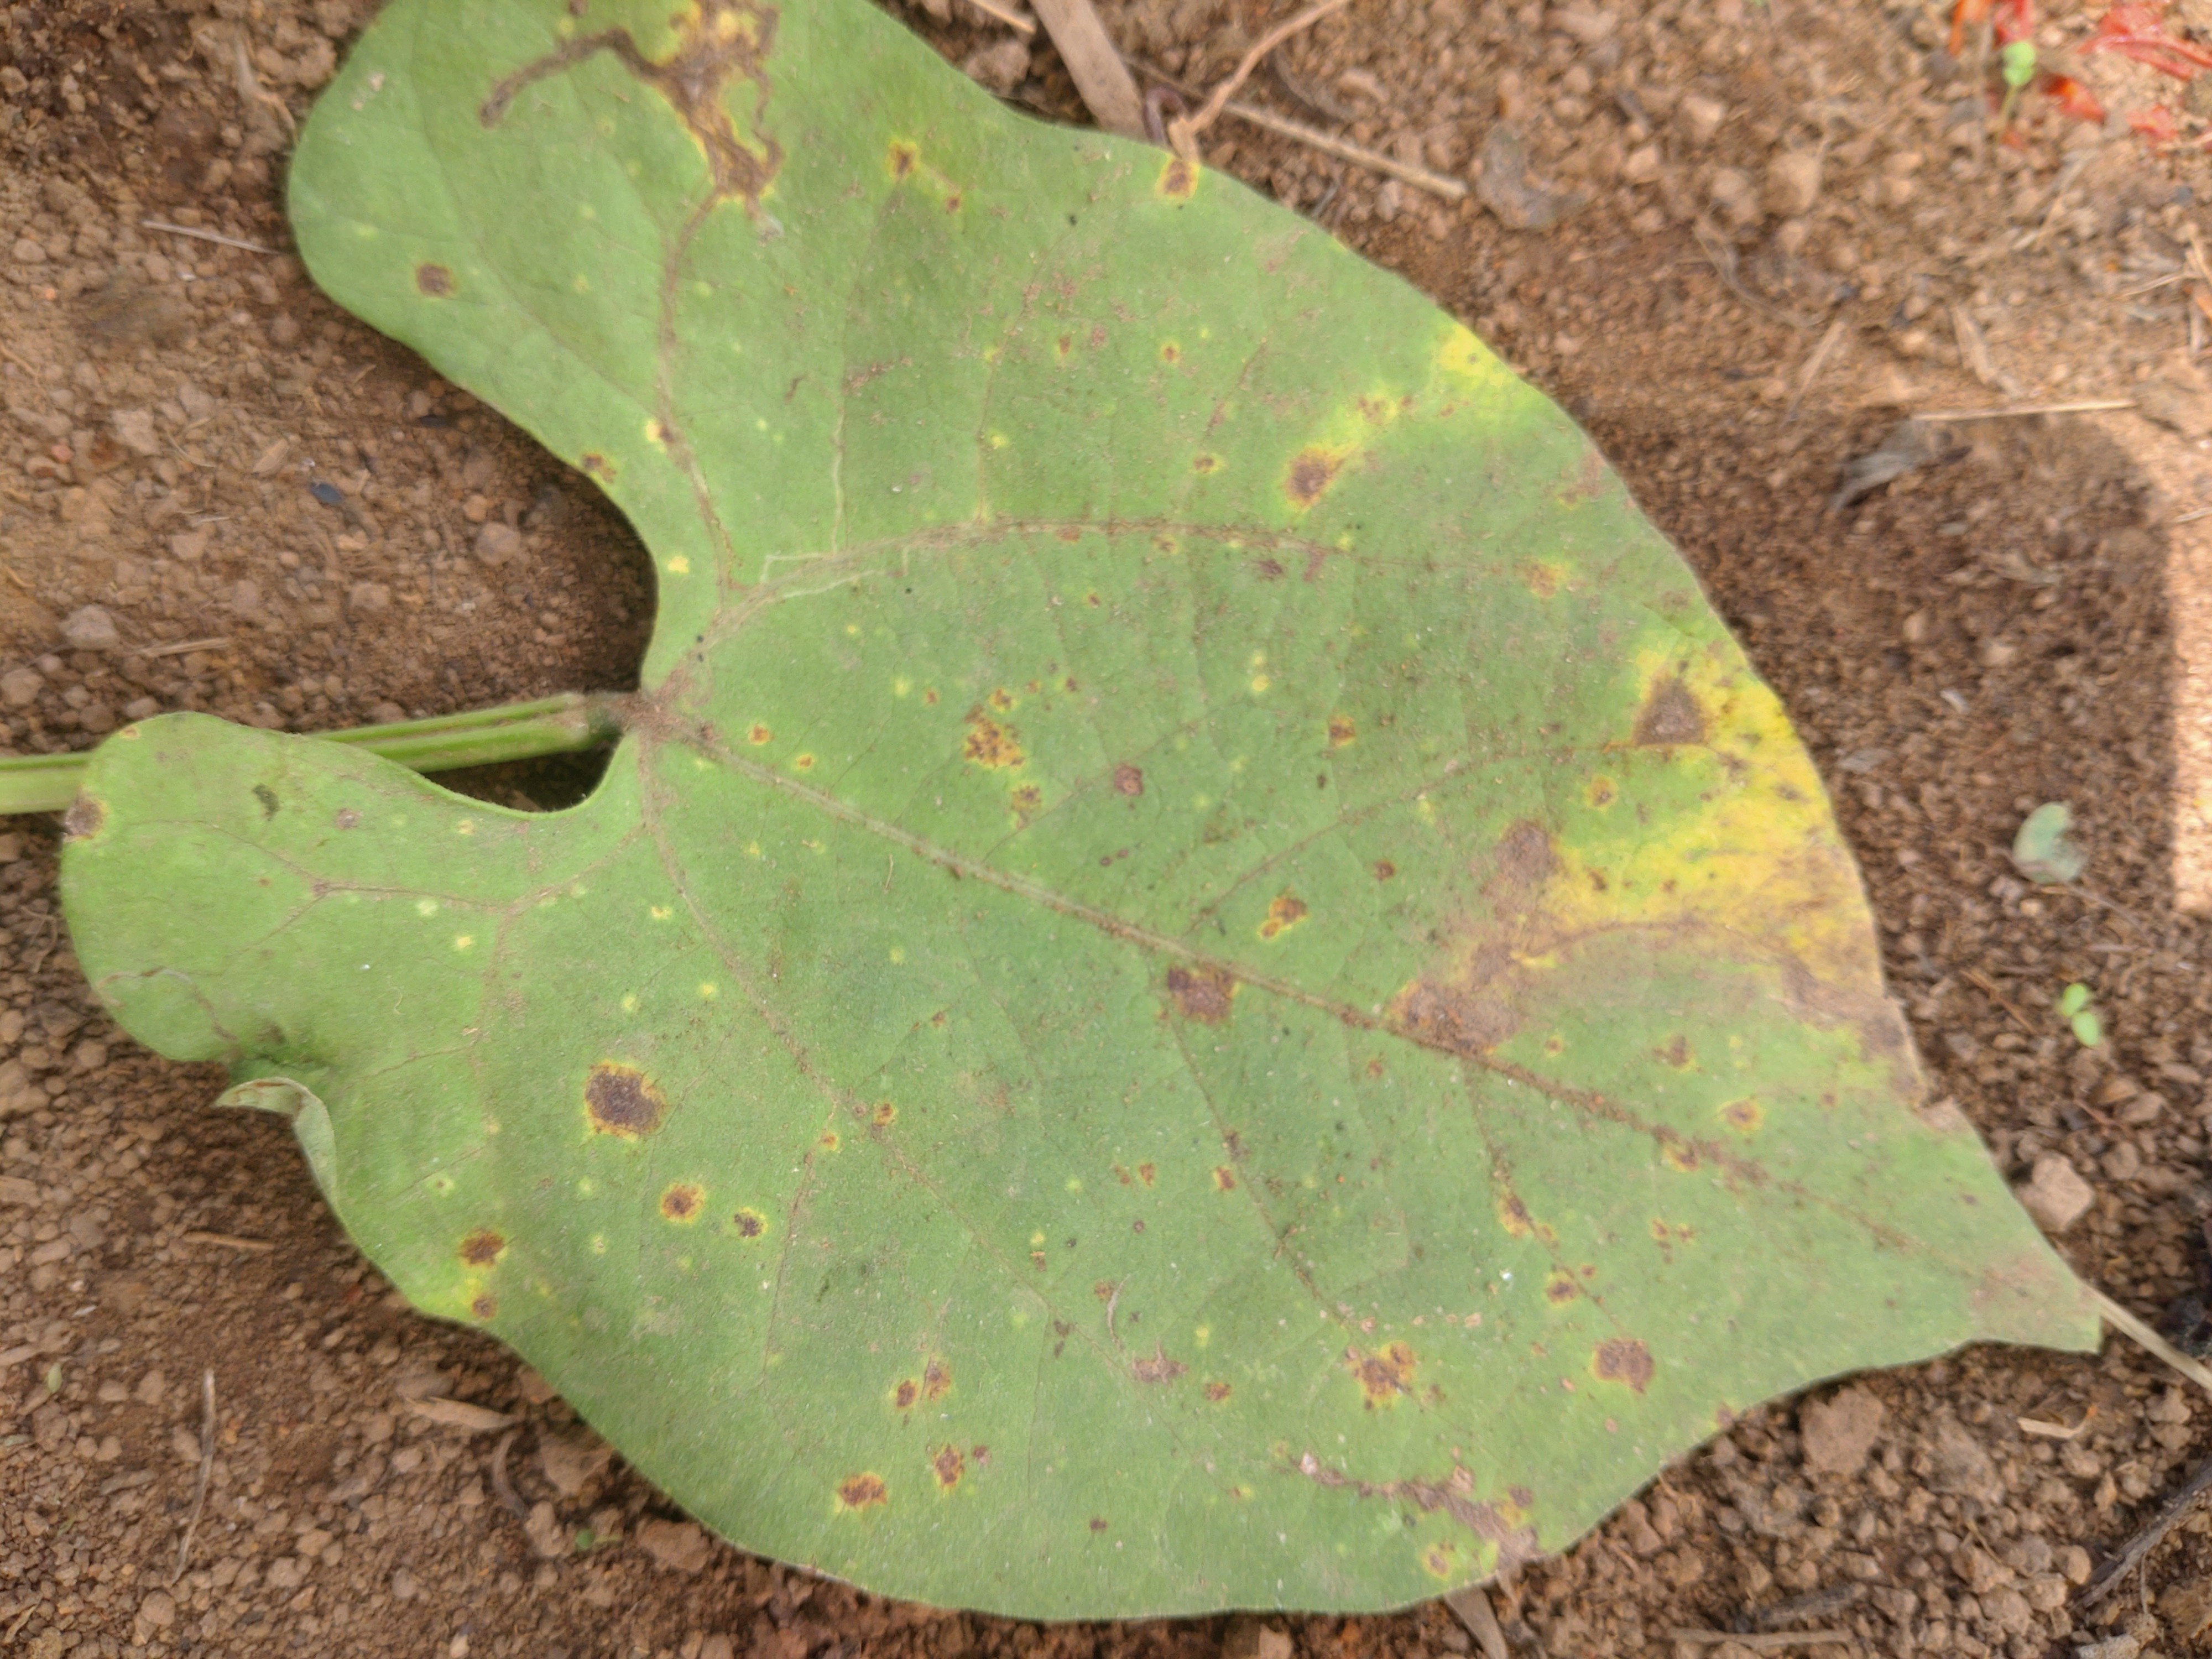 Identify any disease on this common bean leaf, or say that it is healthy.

rust
